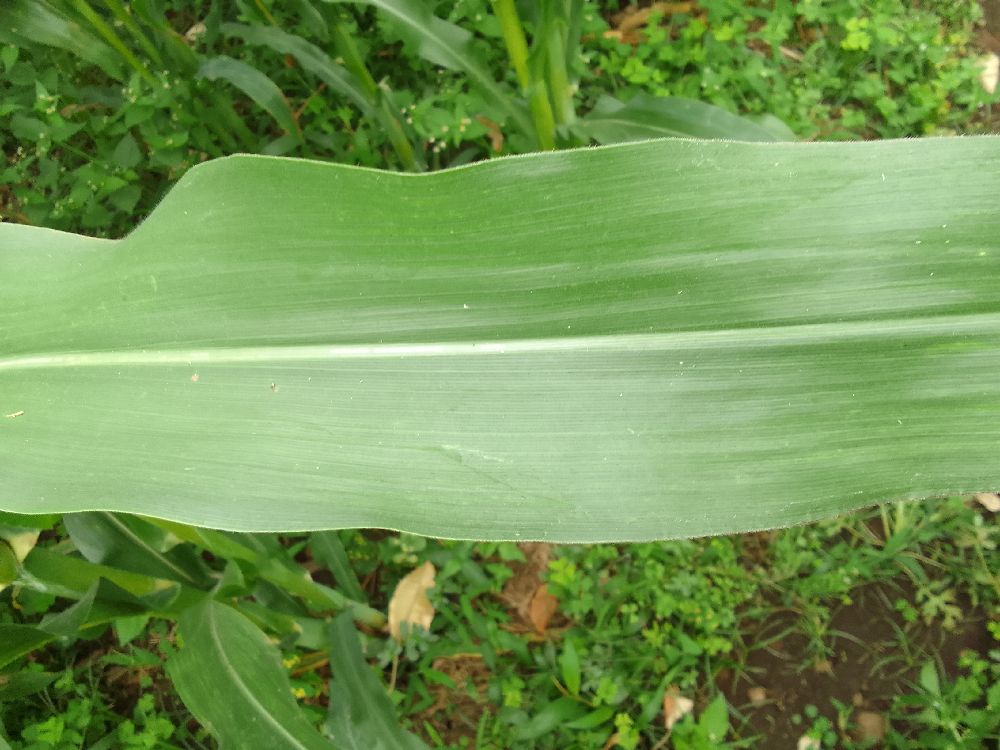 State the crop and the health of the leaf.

maize, healthy
